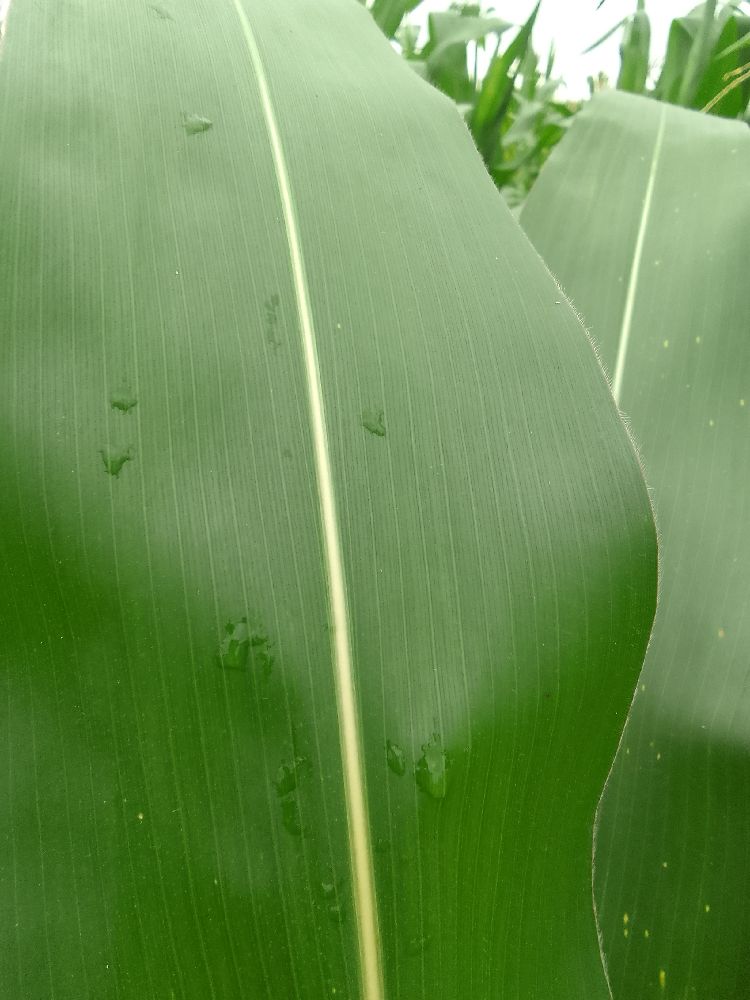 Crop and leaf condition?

maize, healthy
